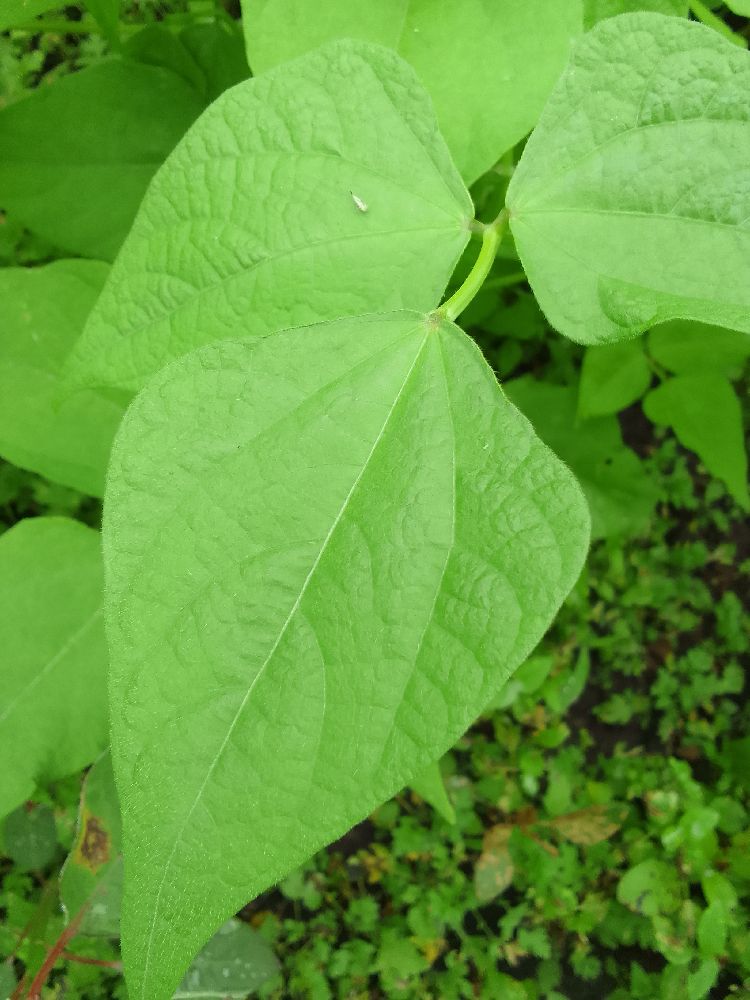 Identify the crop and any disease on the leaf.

common bean, healthy
